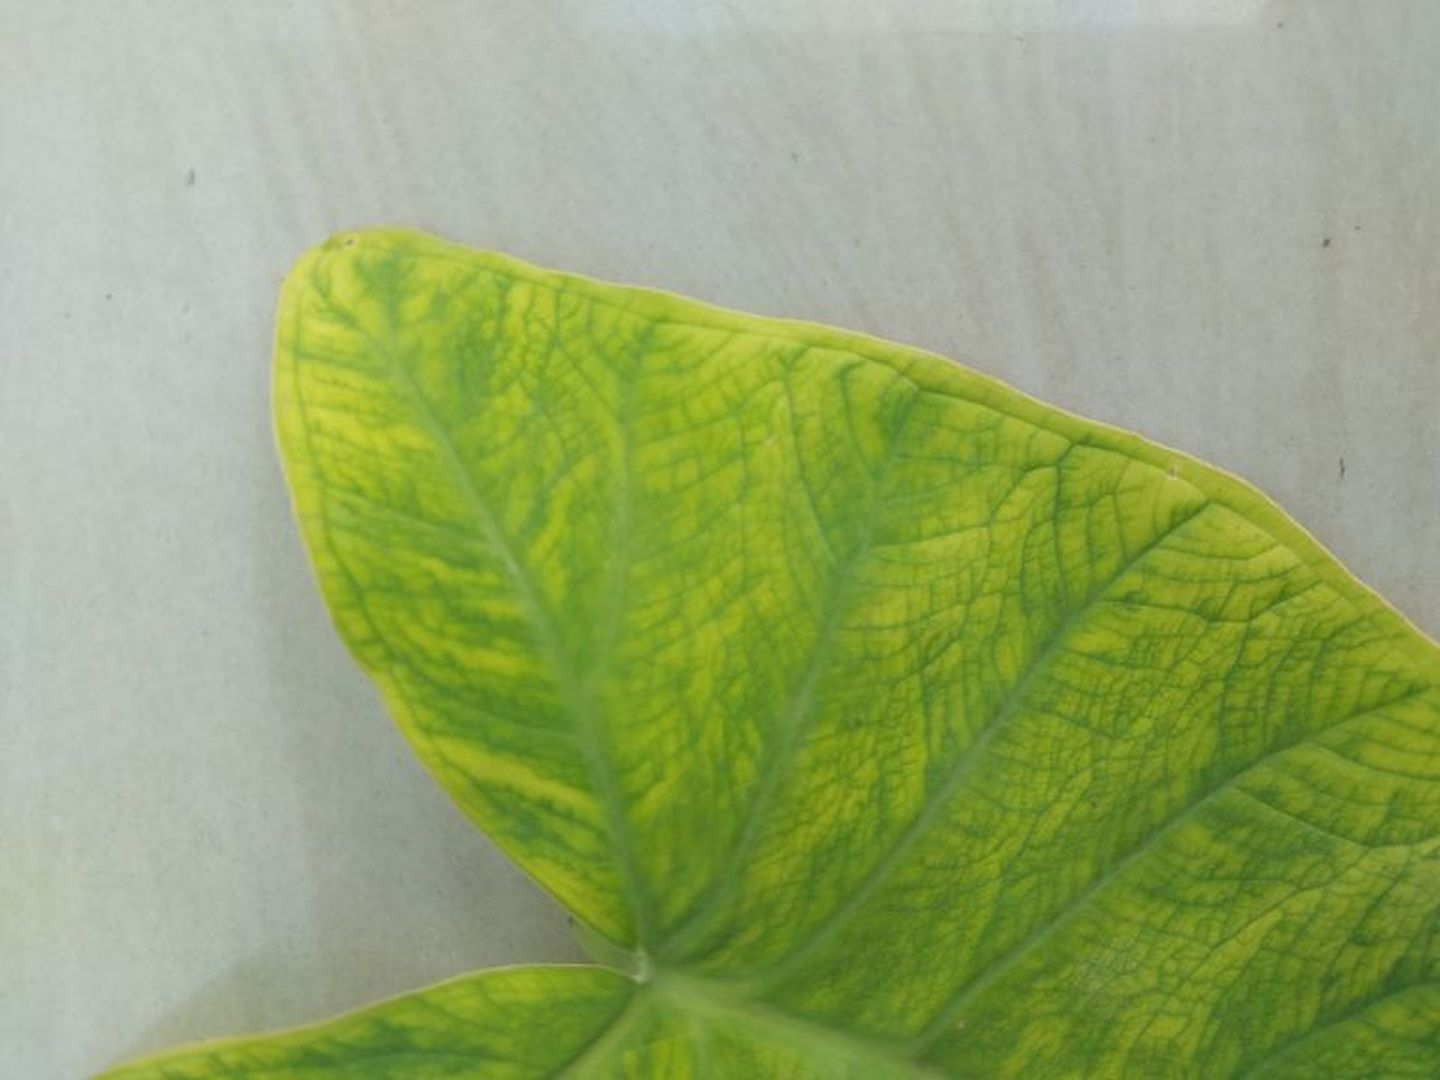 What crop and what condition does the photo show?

taro, mosaic
